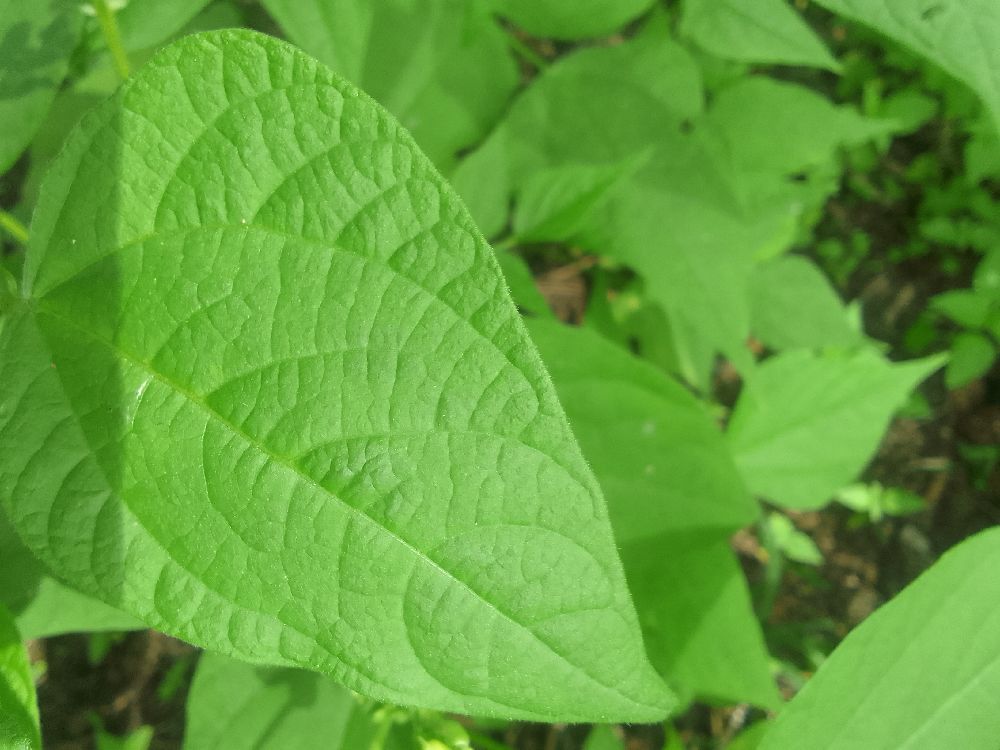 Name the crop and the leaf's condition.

common bean, healthy
